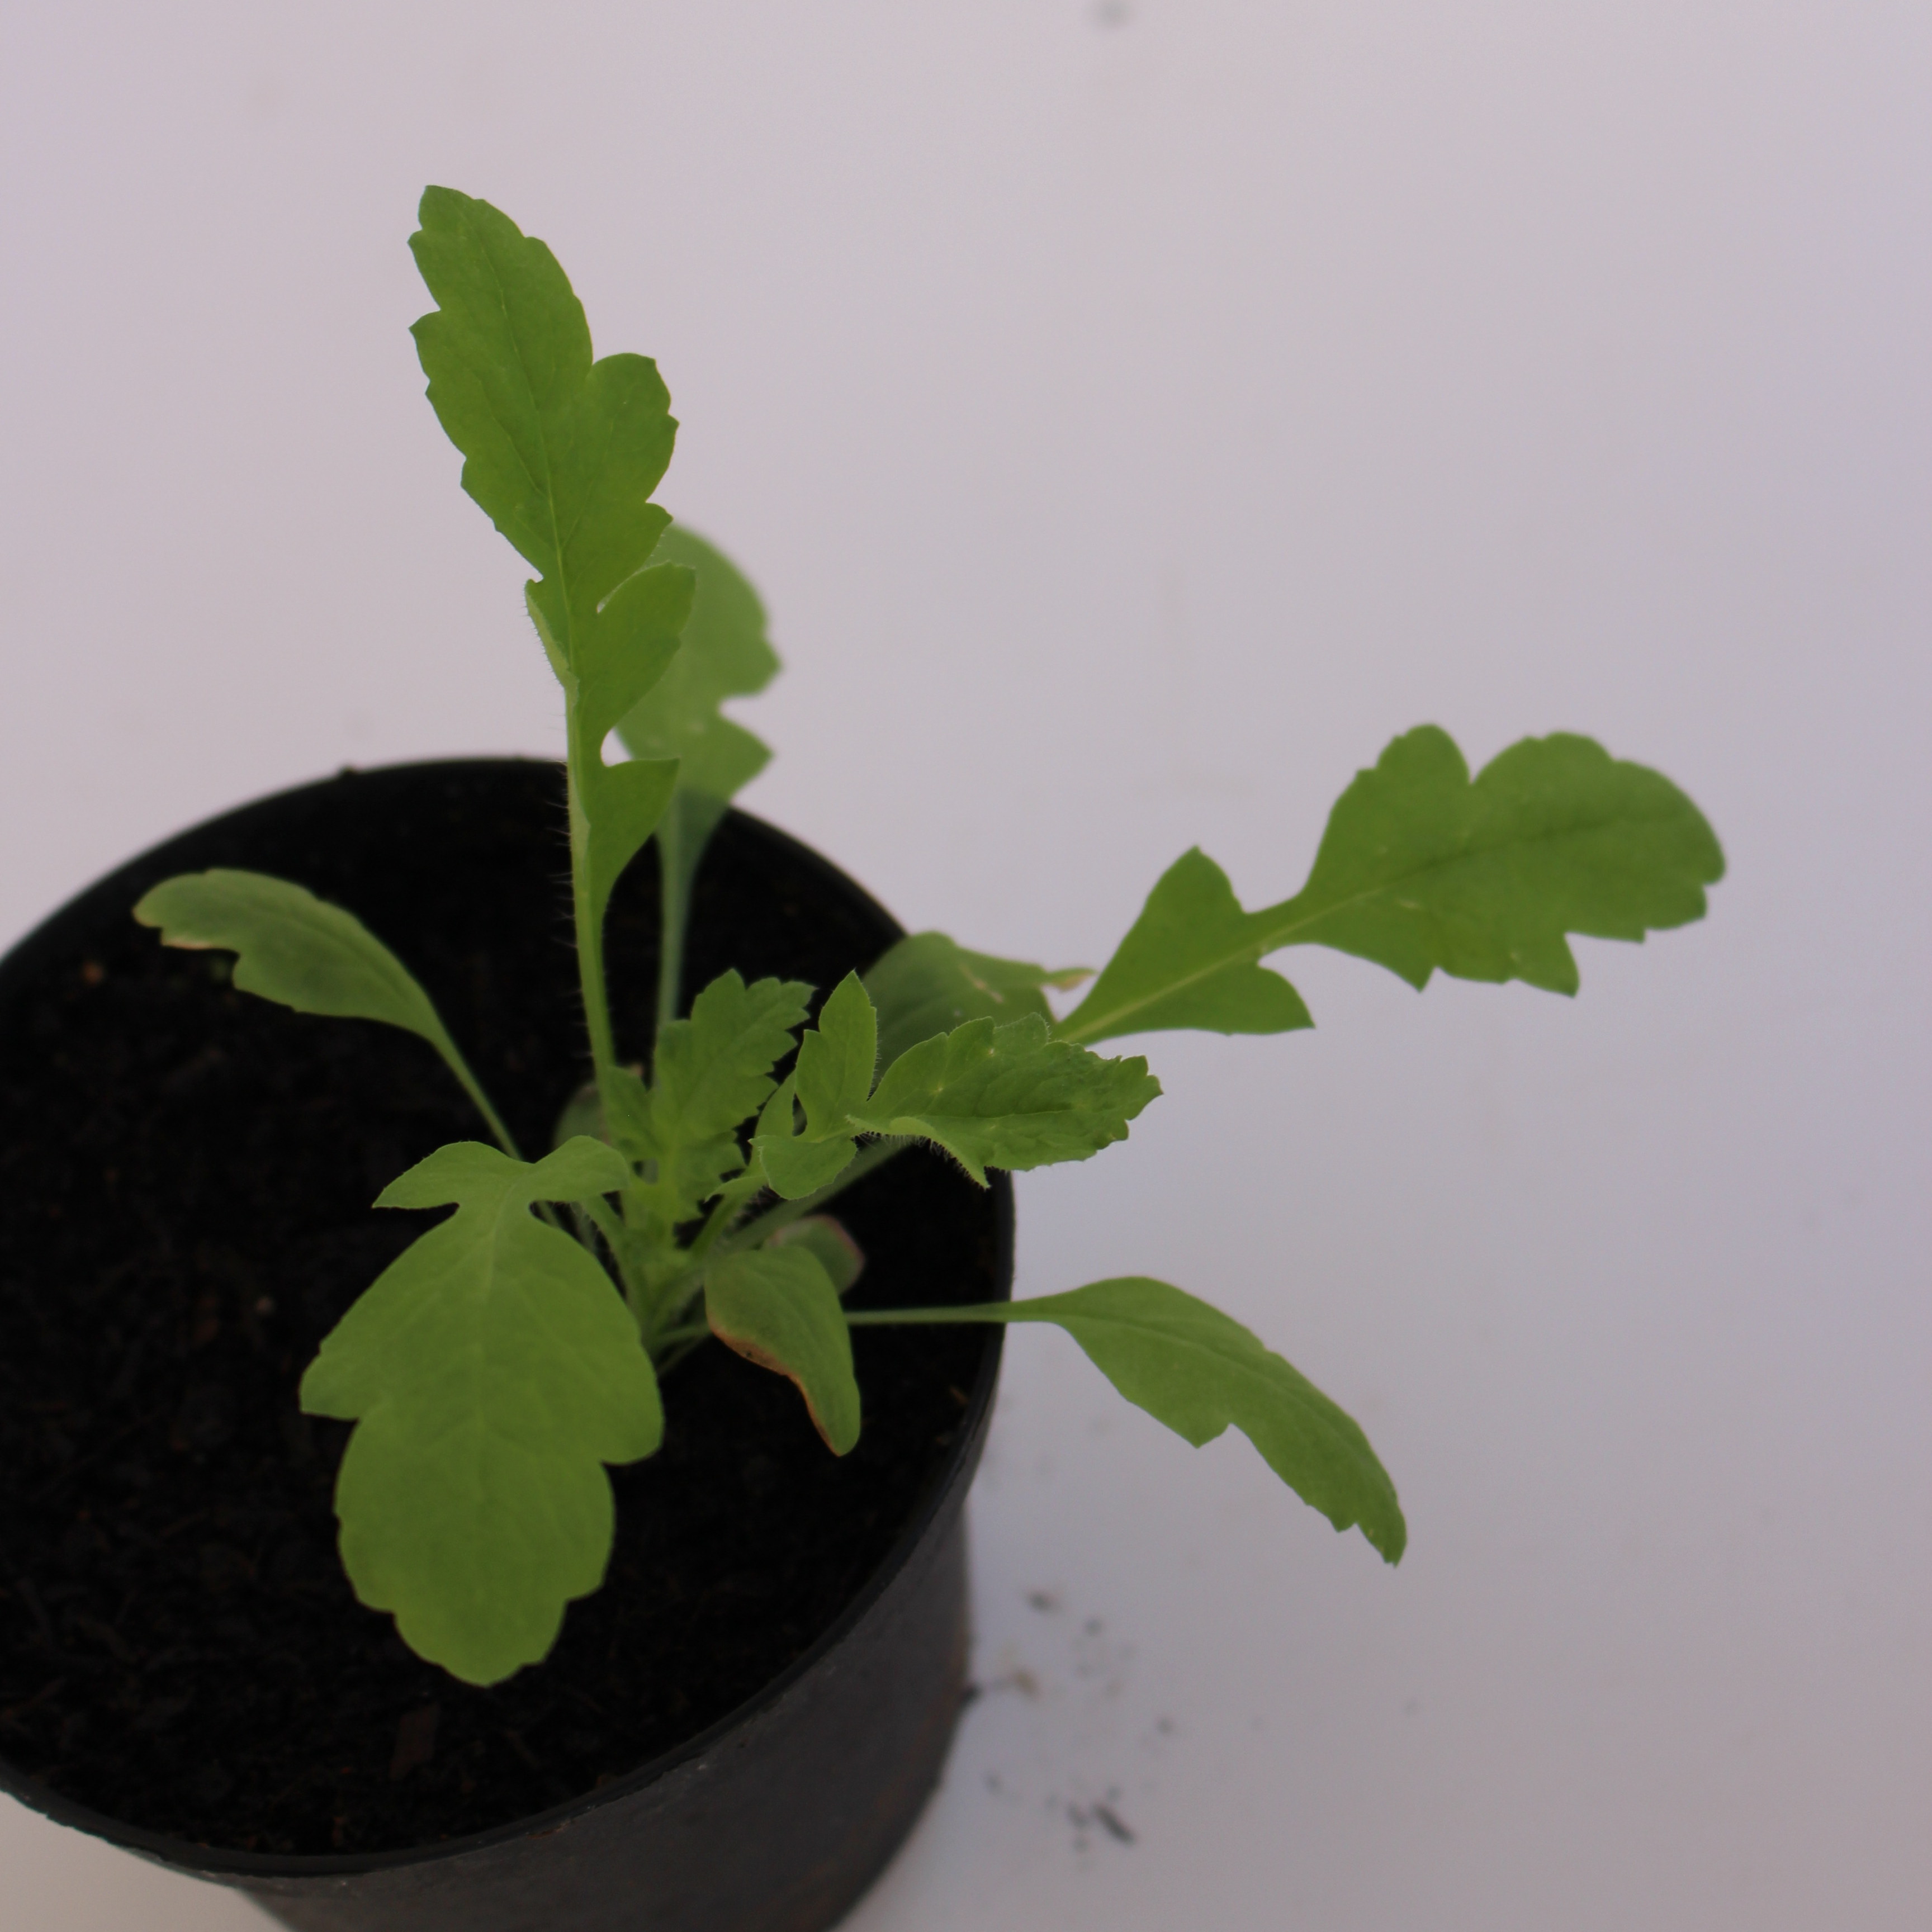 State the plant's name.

Papaver rhoeas
